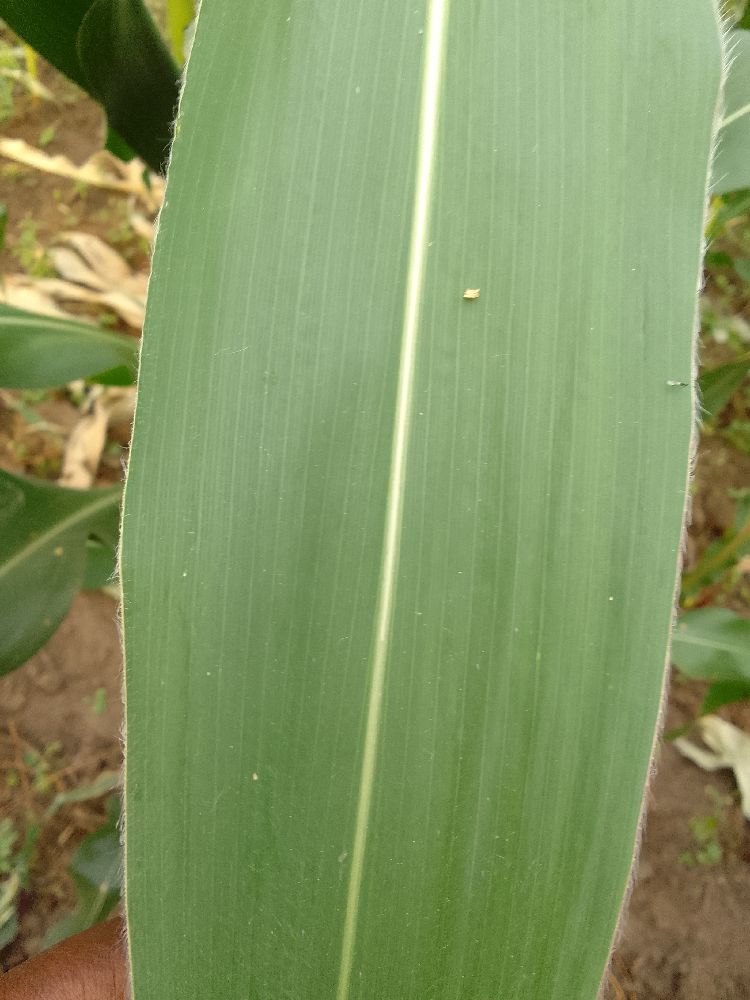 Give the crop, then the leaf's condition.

maize, healthy
